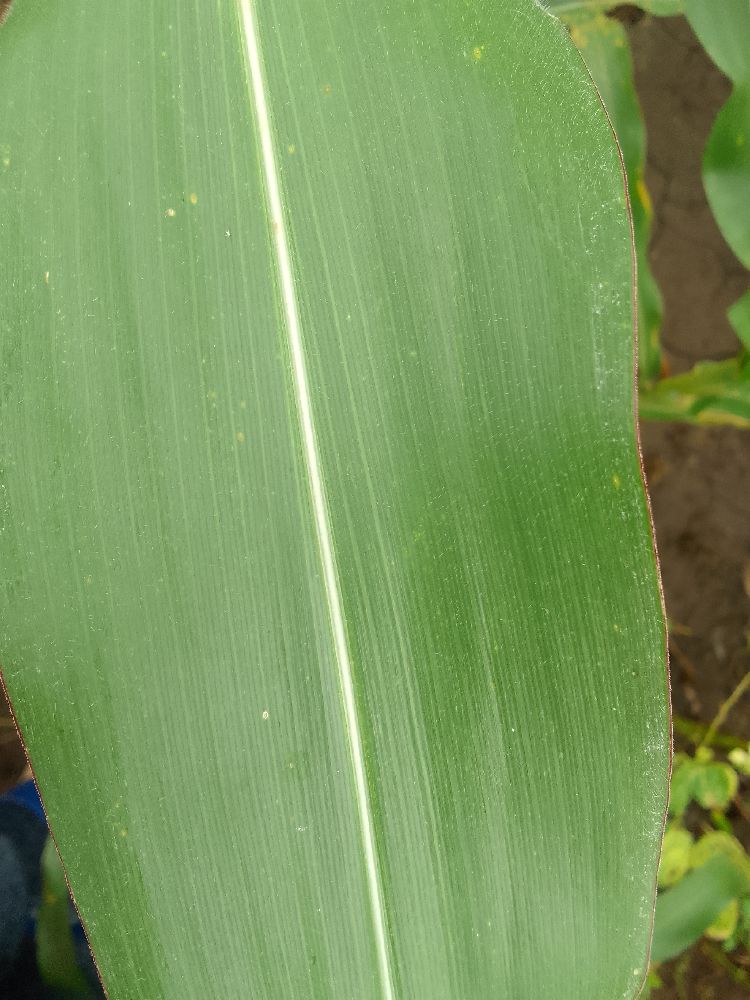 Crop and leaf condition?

maize, healthy
